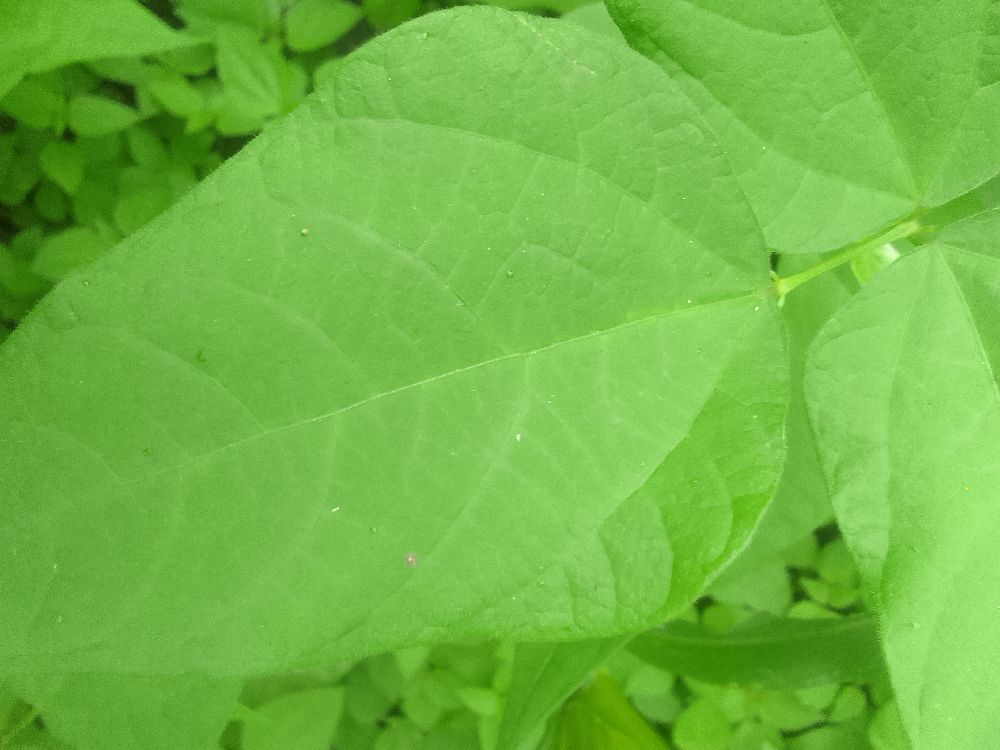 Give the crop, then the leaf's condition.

common bean, healthy
